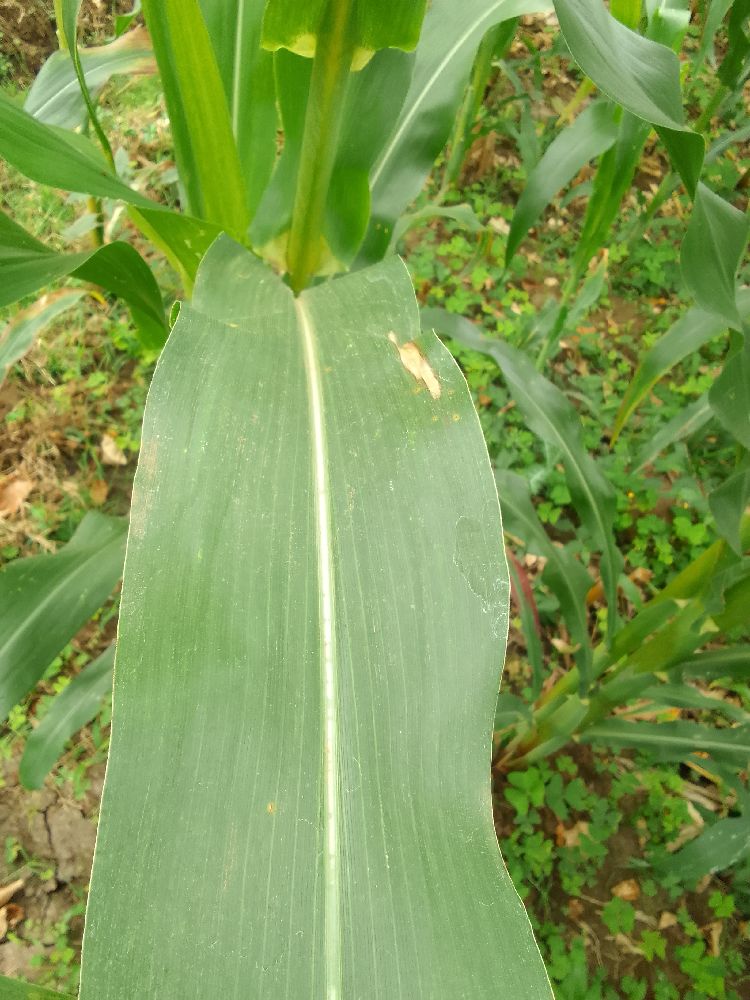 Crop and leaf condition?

maize, healthy
